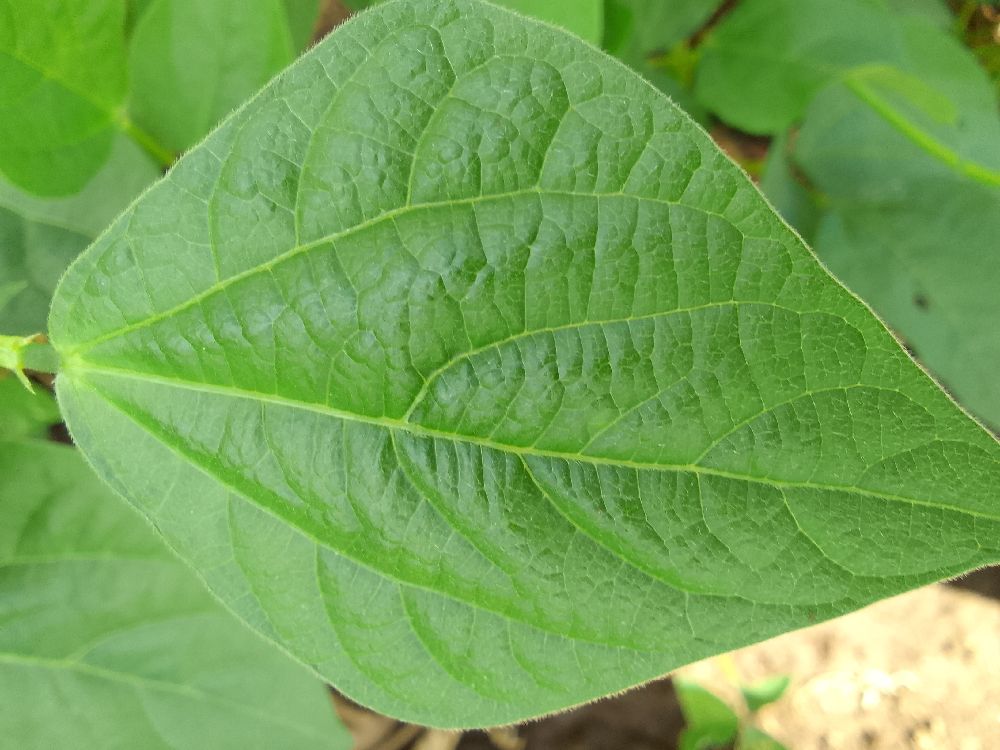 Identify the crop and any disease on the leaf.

common bean, healthy
